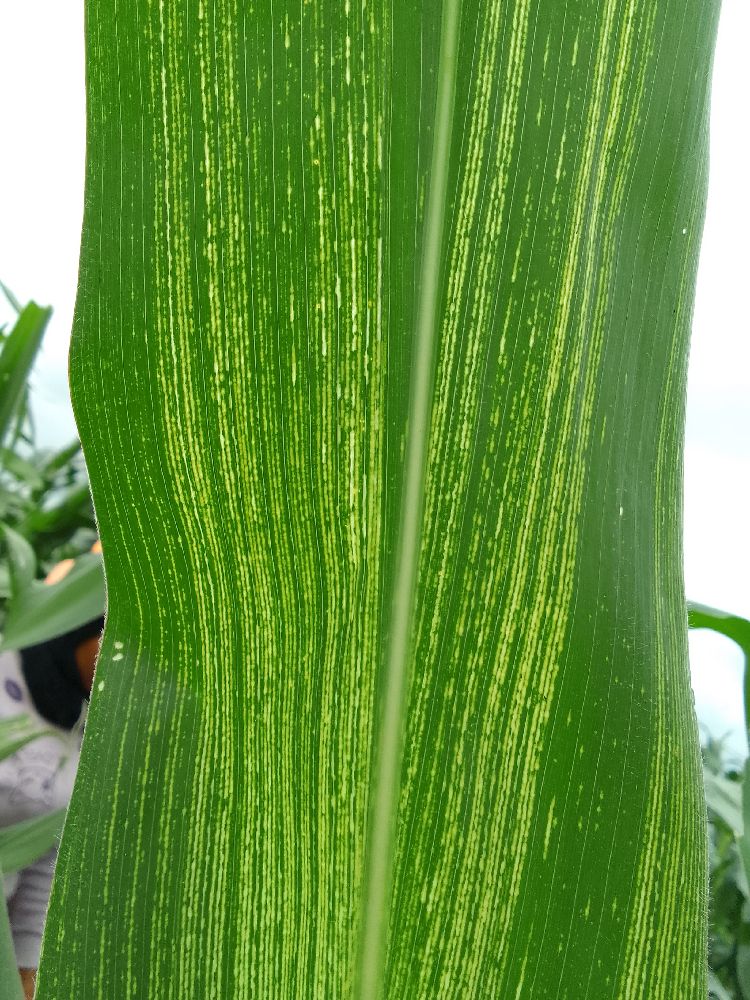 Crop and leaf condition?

maize, maize streak virus
